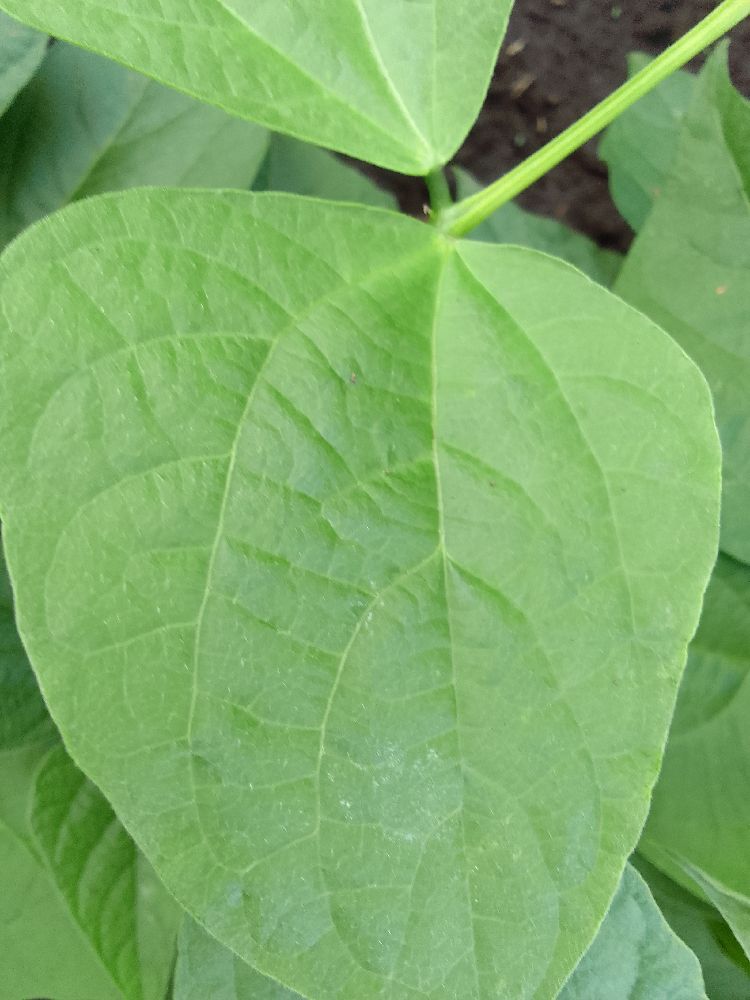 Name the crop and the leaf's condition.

common bean, healthy
